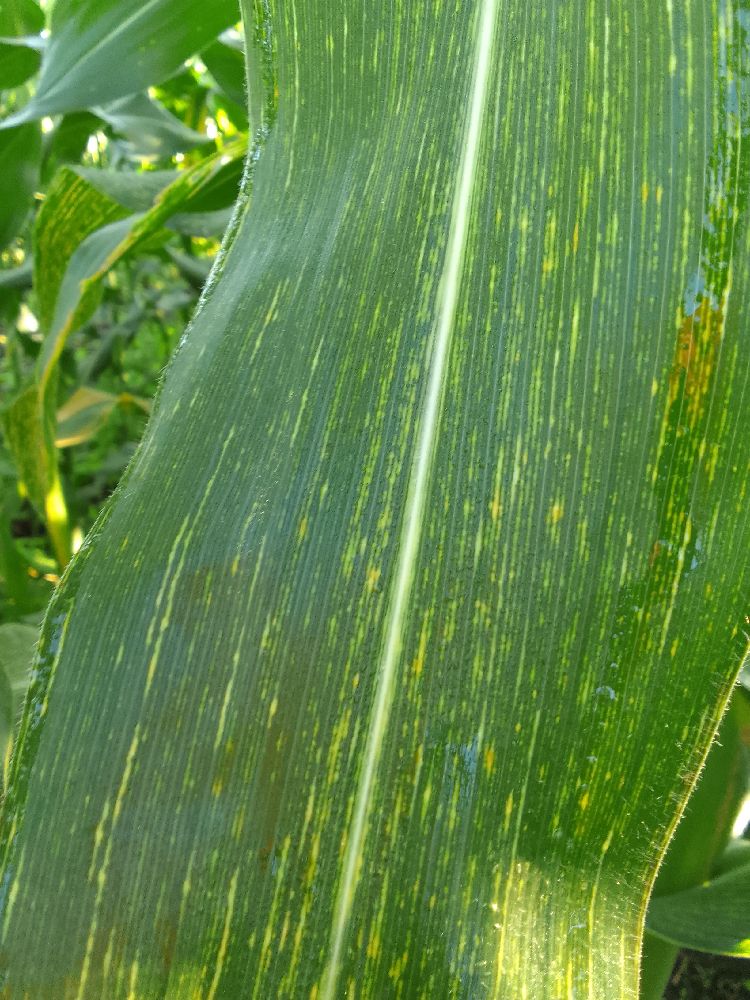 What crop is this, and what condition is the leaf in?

maize, maize streak virus
